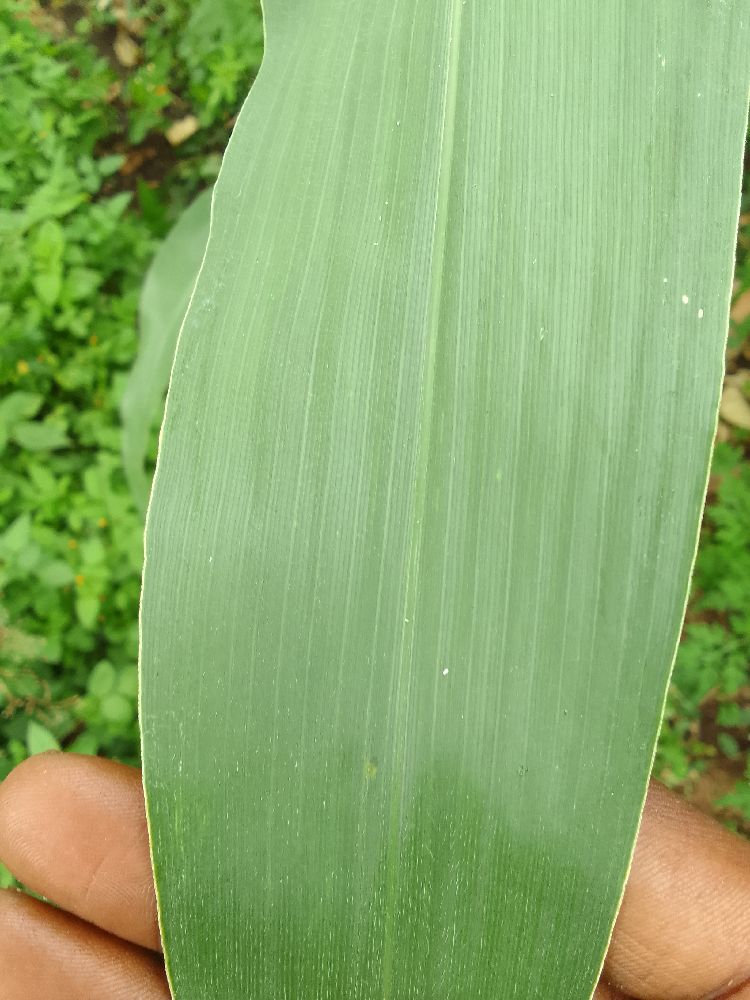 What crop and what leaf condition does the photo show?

maize, healthy
